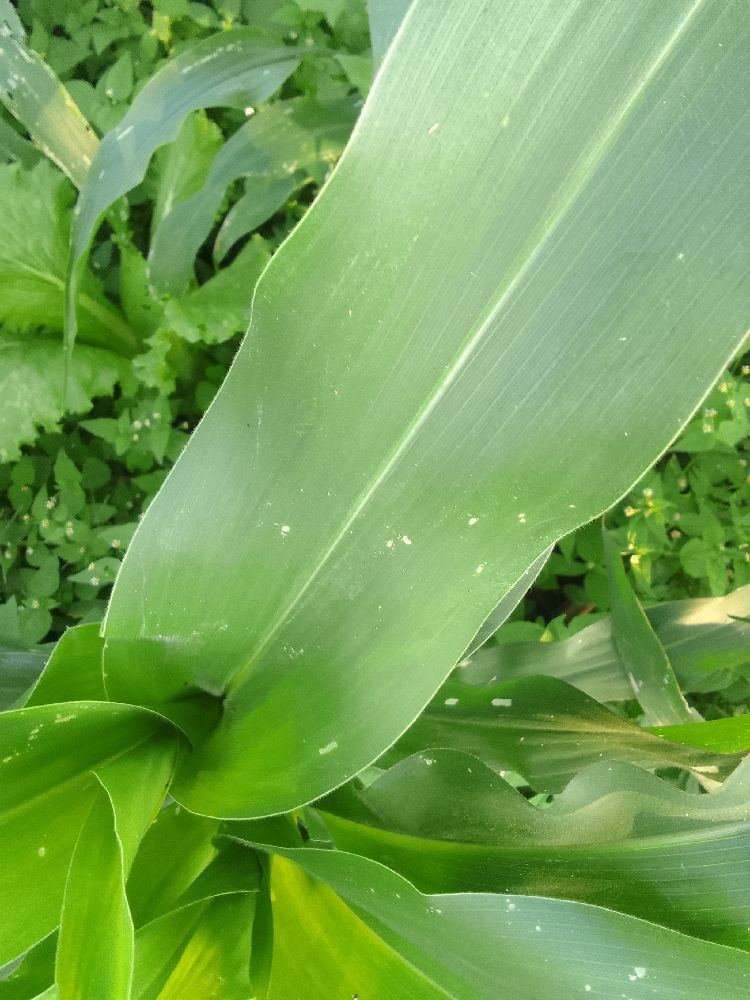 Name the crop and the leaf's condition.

maize, healthy
